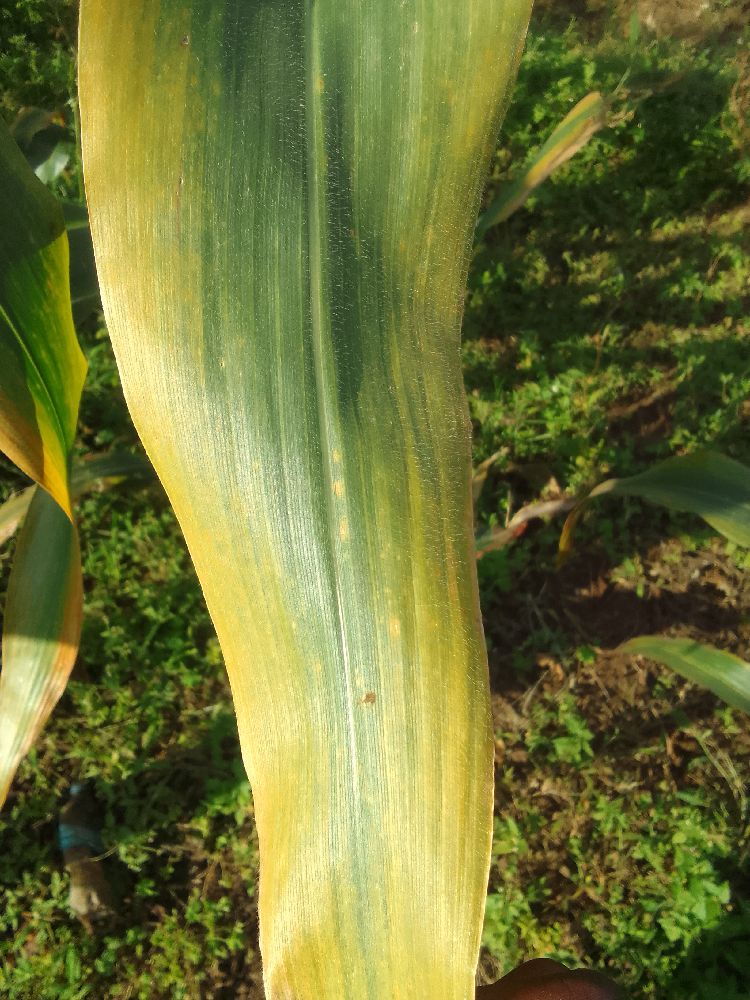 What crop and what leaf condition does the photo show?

maize, maize lethal necrosis
